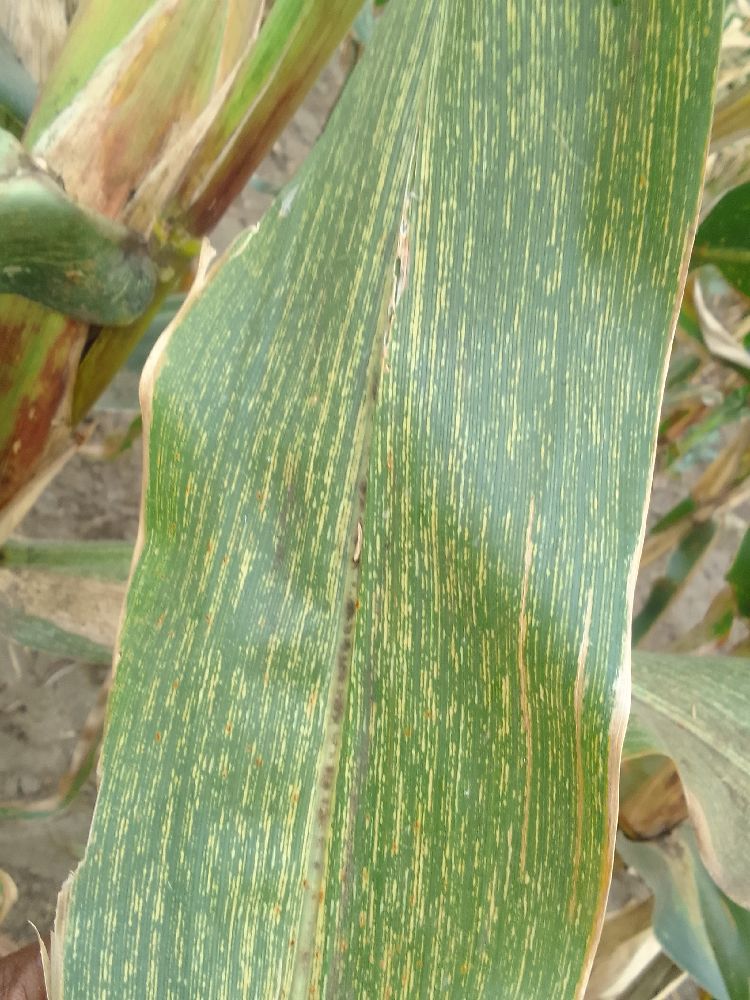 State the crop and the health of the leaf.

maize, maize streak virus
